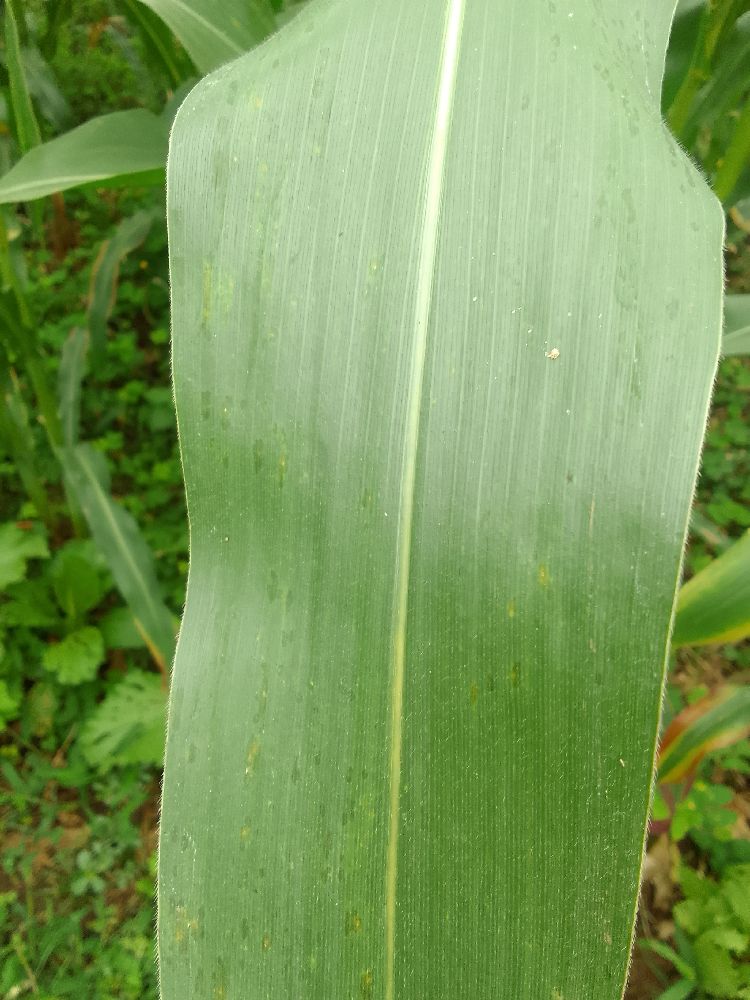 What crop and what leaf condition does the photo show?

maize, healthy
